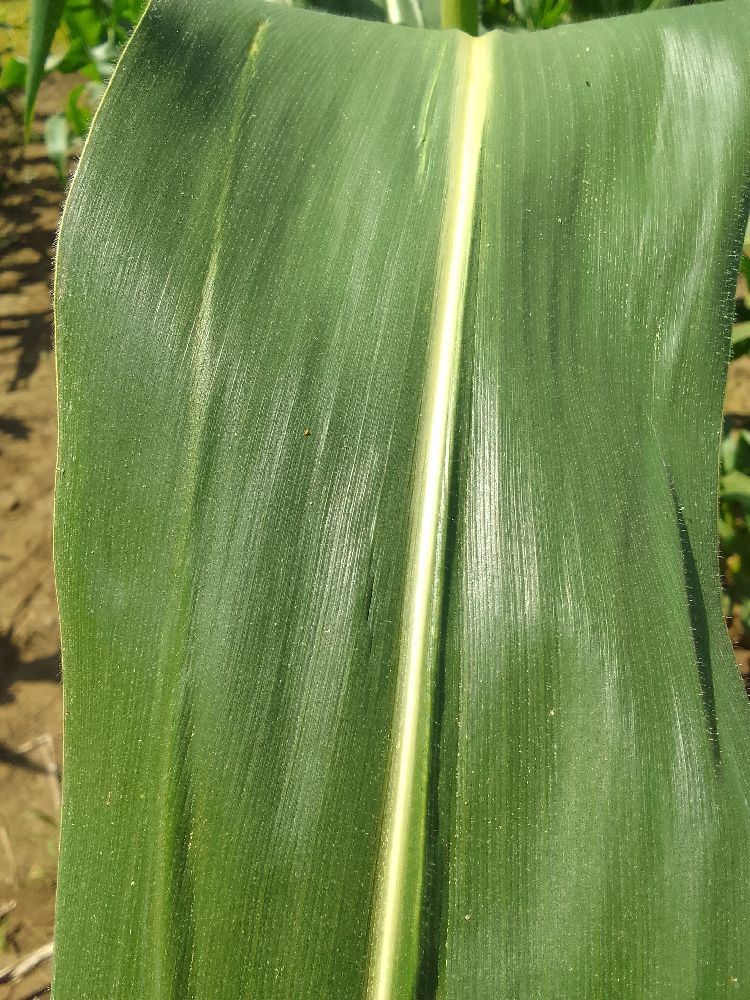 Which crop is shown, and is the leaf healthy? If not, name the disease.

maize, healthy
